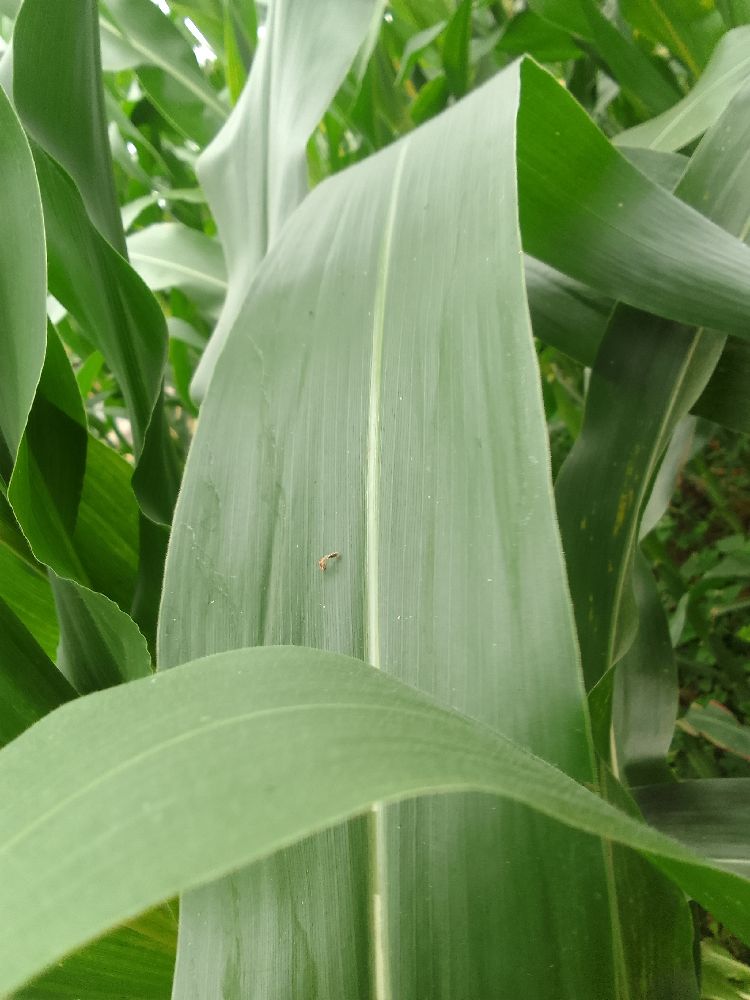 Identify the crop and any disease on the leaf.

maize, healthy
